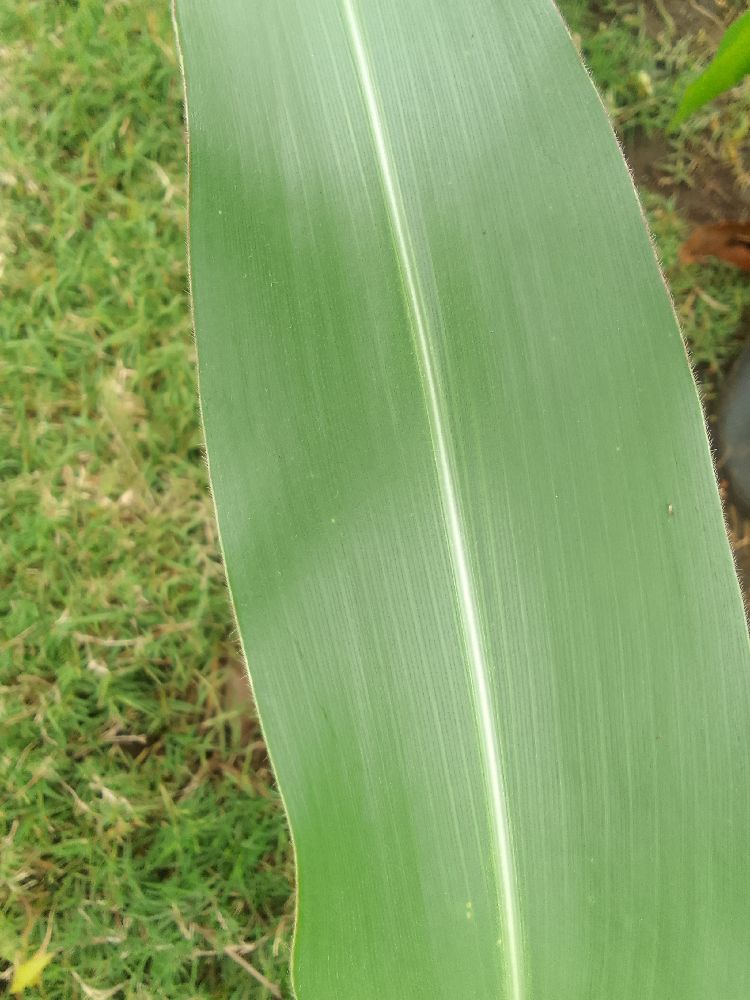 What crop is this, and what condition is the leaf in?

maize, healthy
